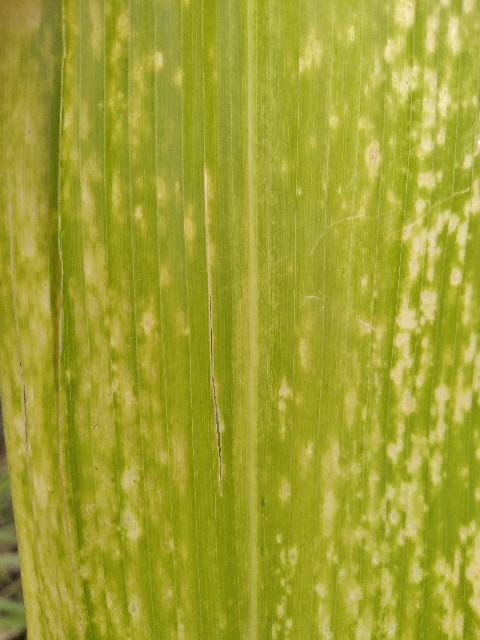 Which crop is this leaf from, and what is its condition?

maize, maize lethal necrosis
